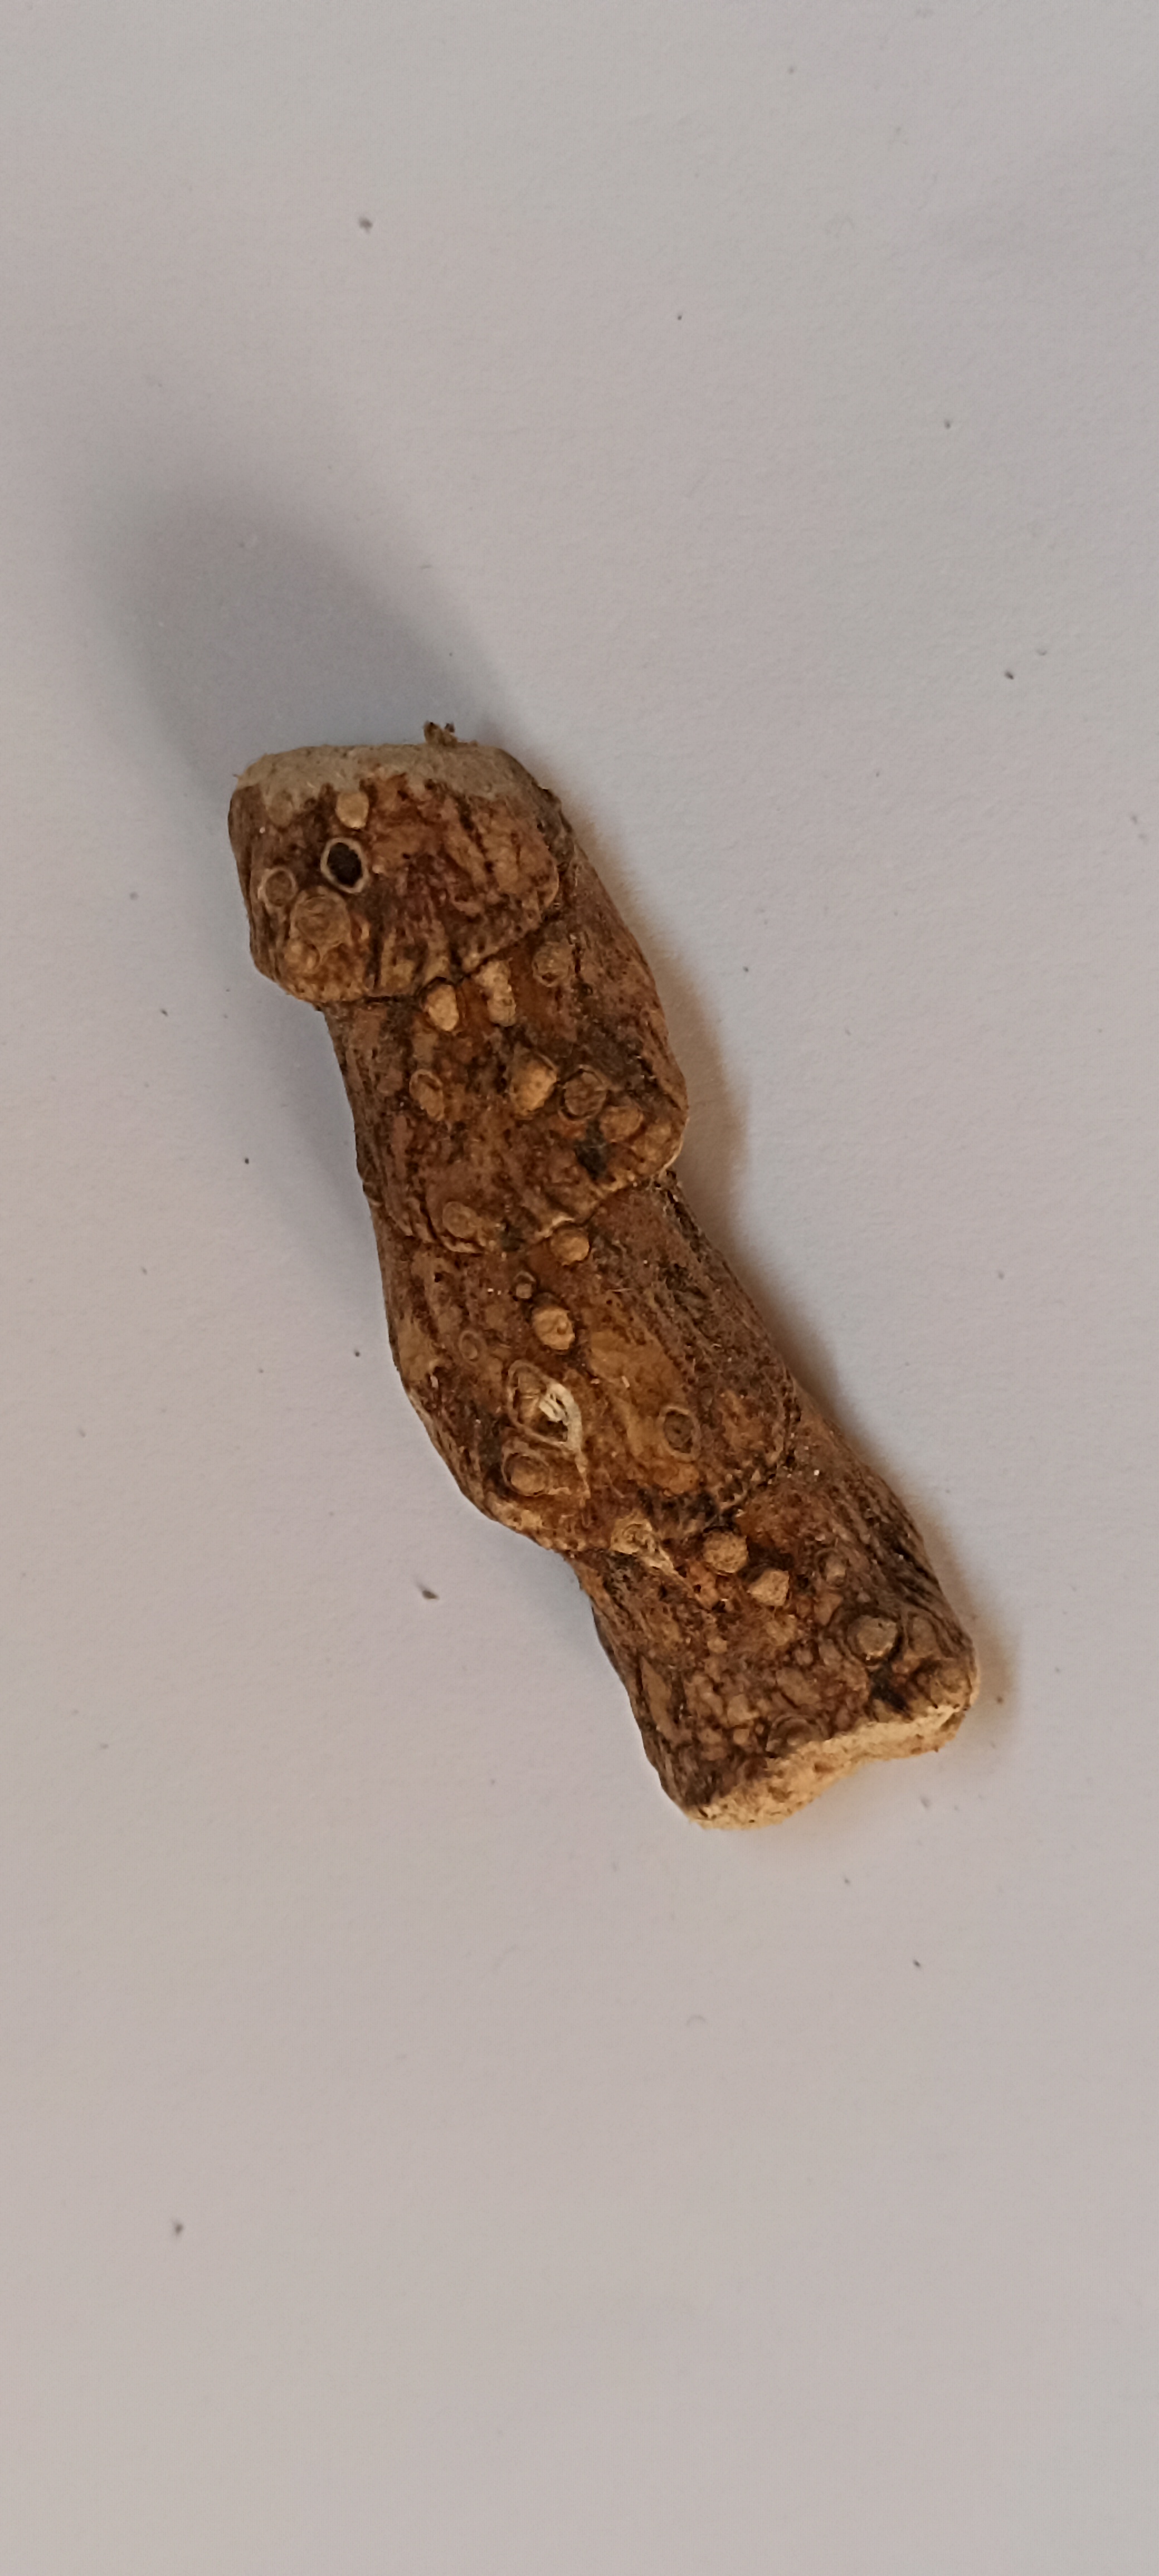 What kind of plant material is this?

vekhand
